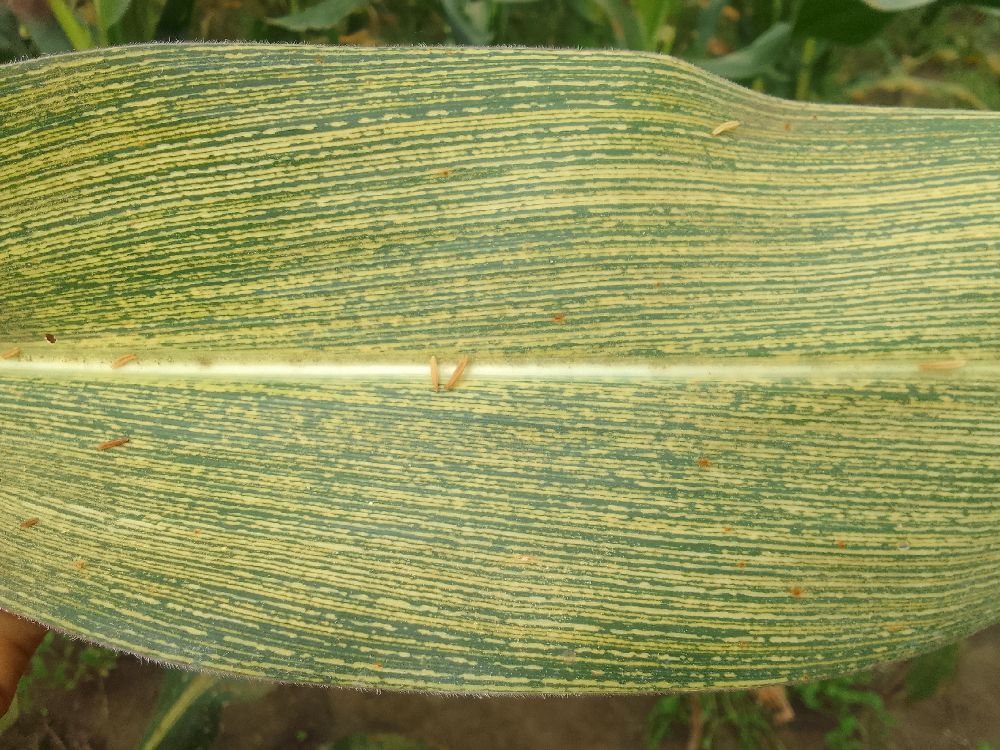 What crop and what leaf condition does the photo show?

maize, maize streak virus
